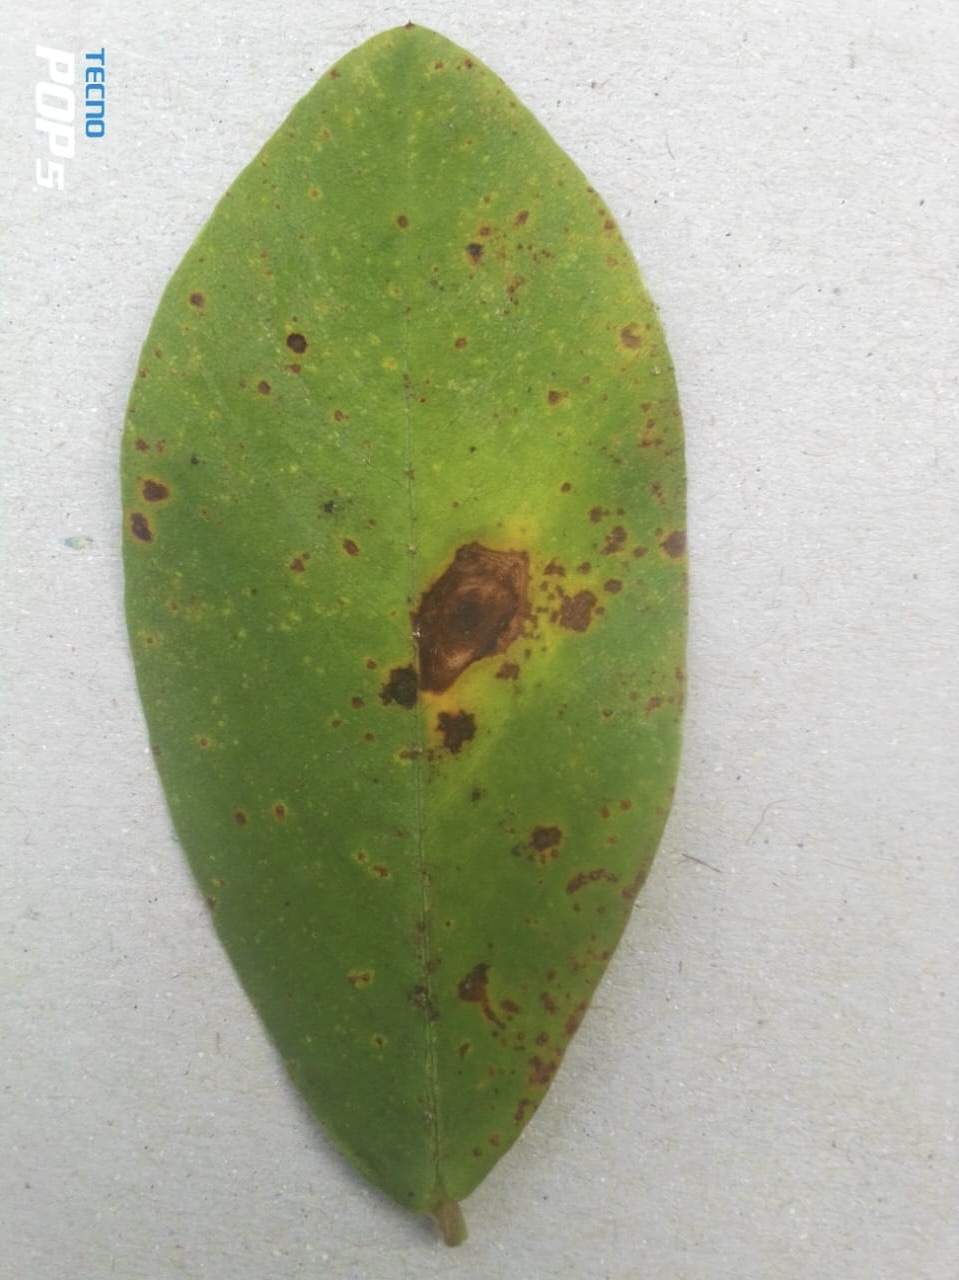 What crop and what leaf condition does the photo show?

peanut, nothapassalora personata
